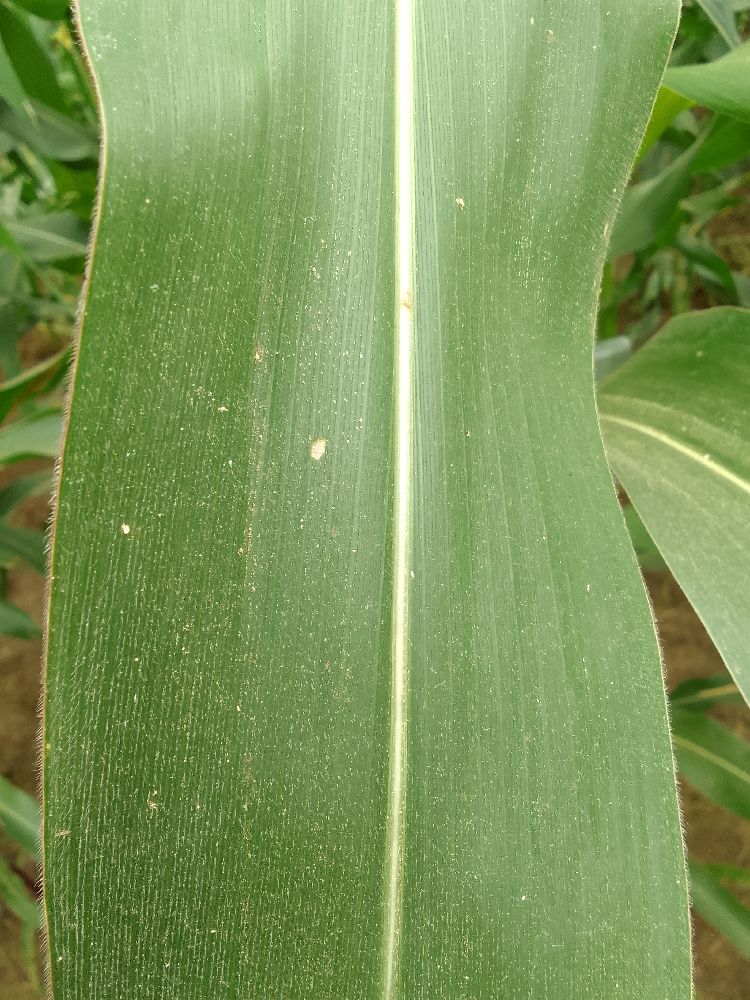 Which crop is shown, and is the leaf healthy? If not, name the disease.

maize, healthy
